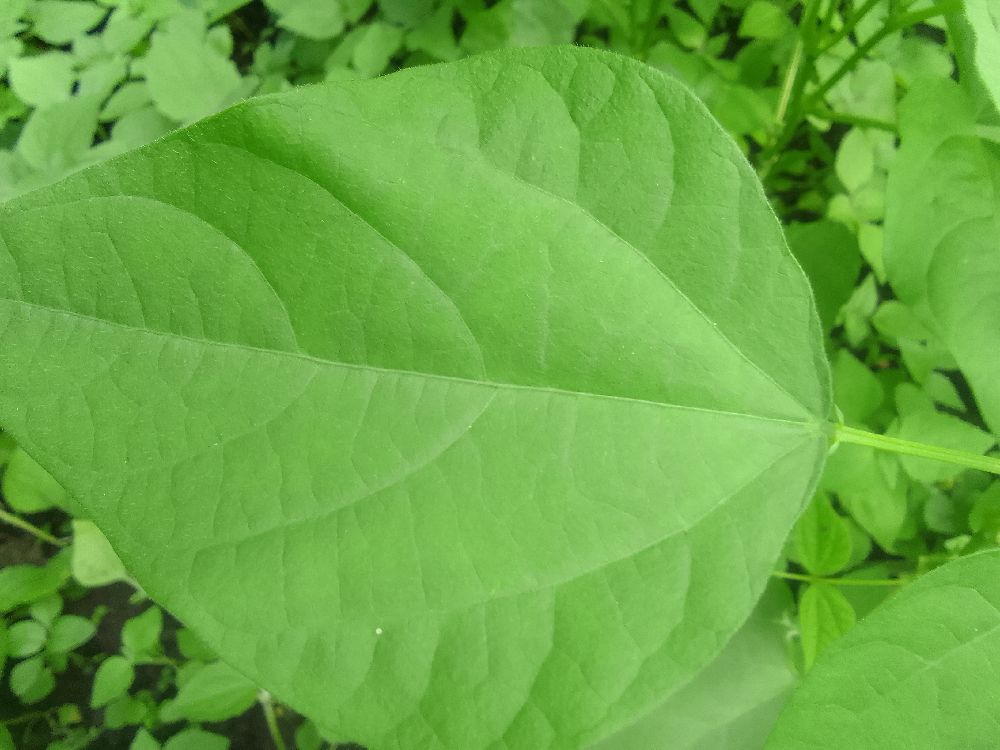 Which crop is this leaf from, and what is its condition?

common bean, healthy
